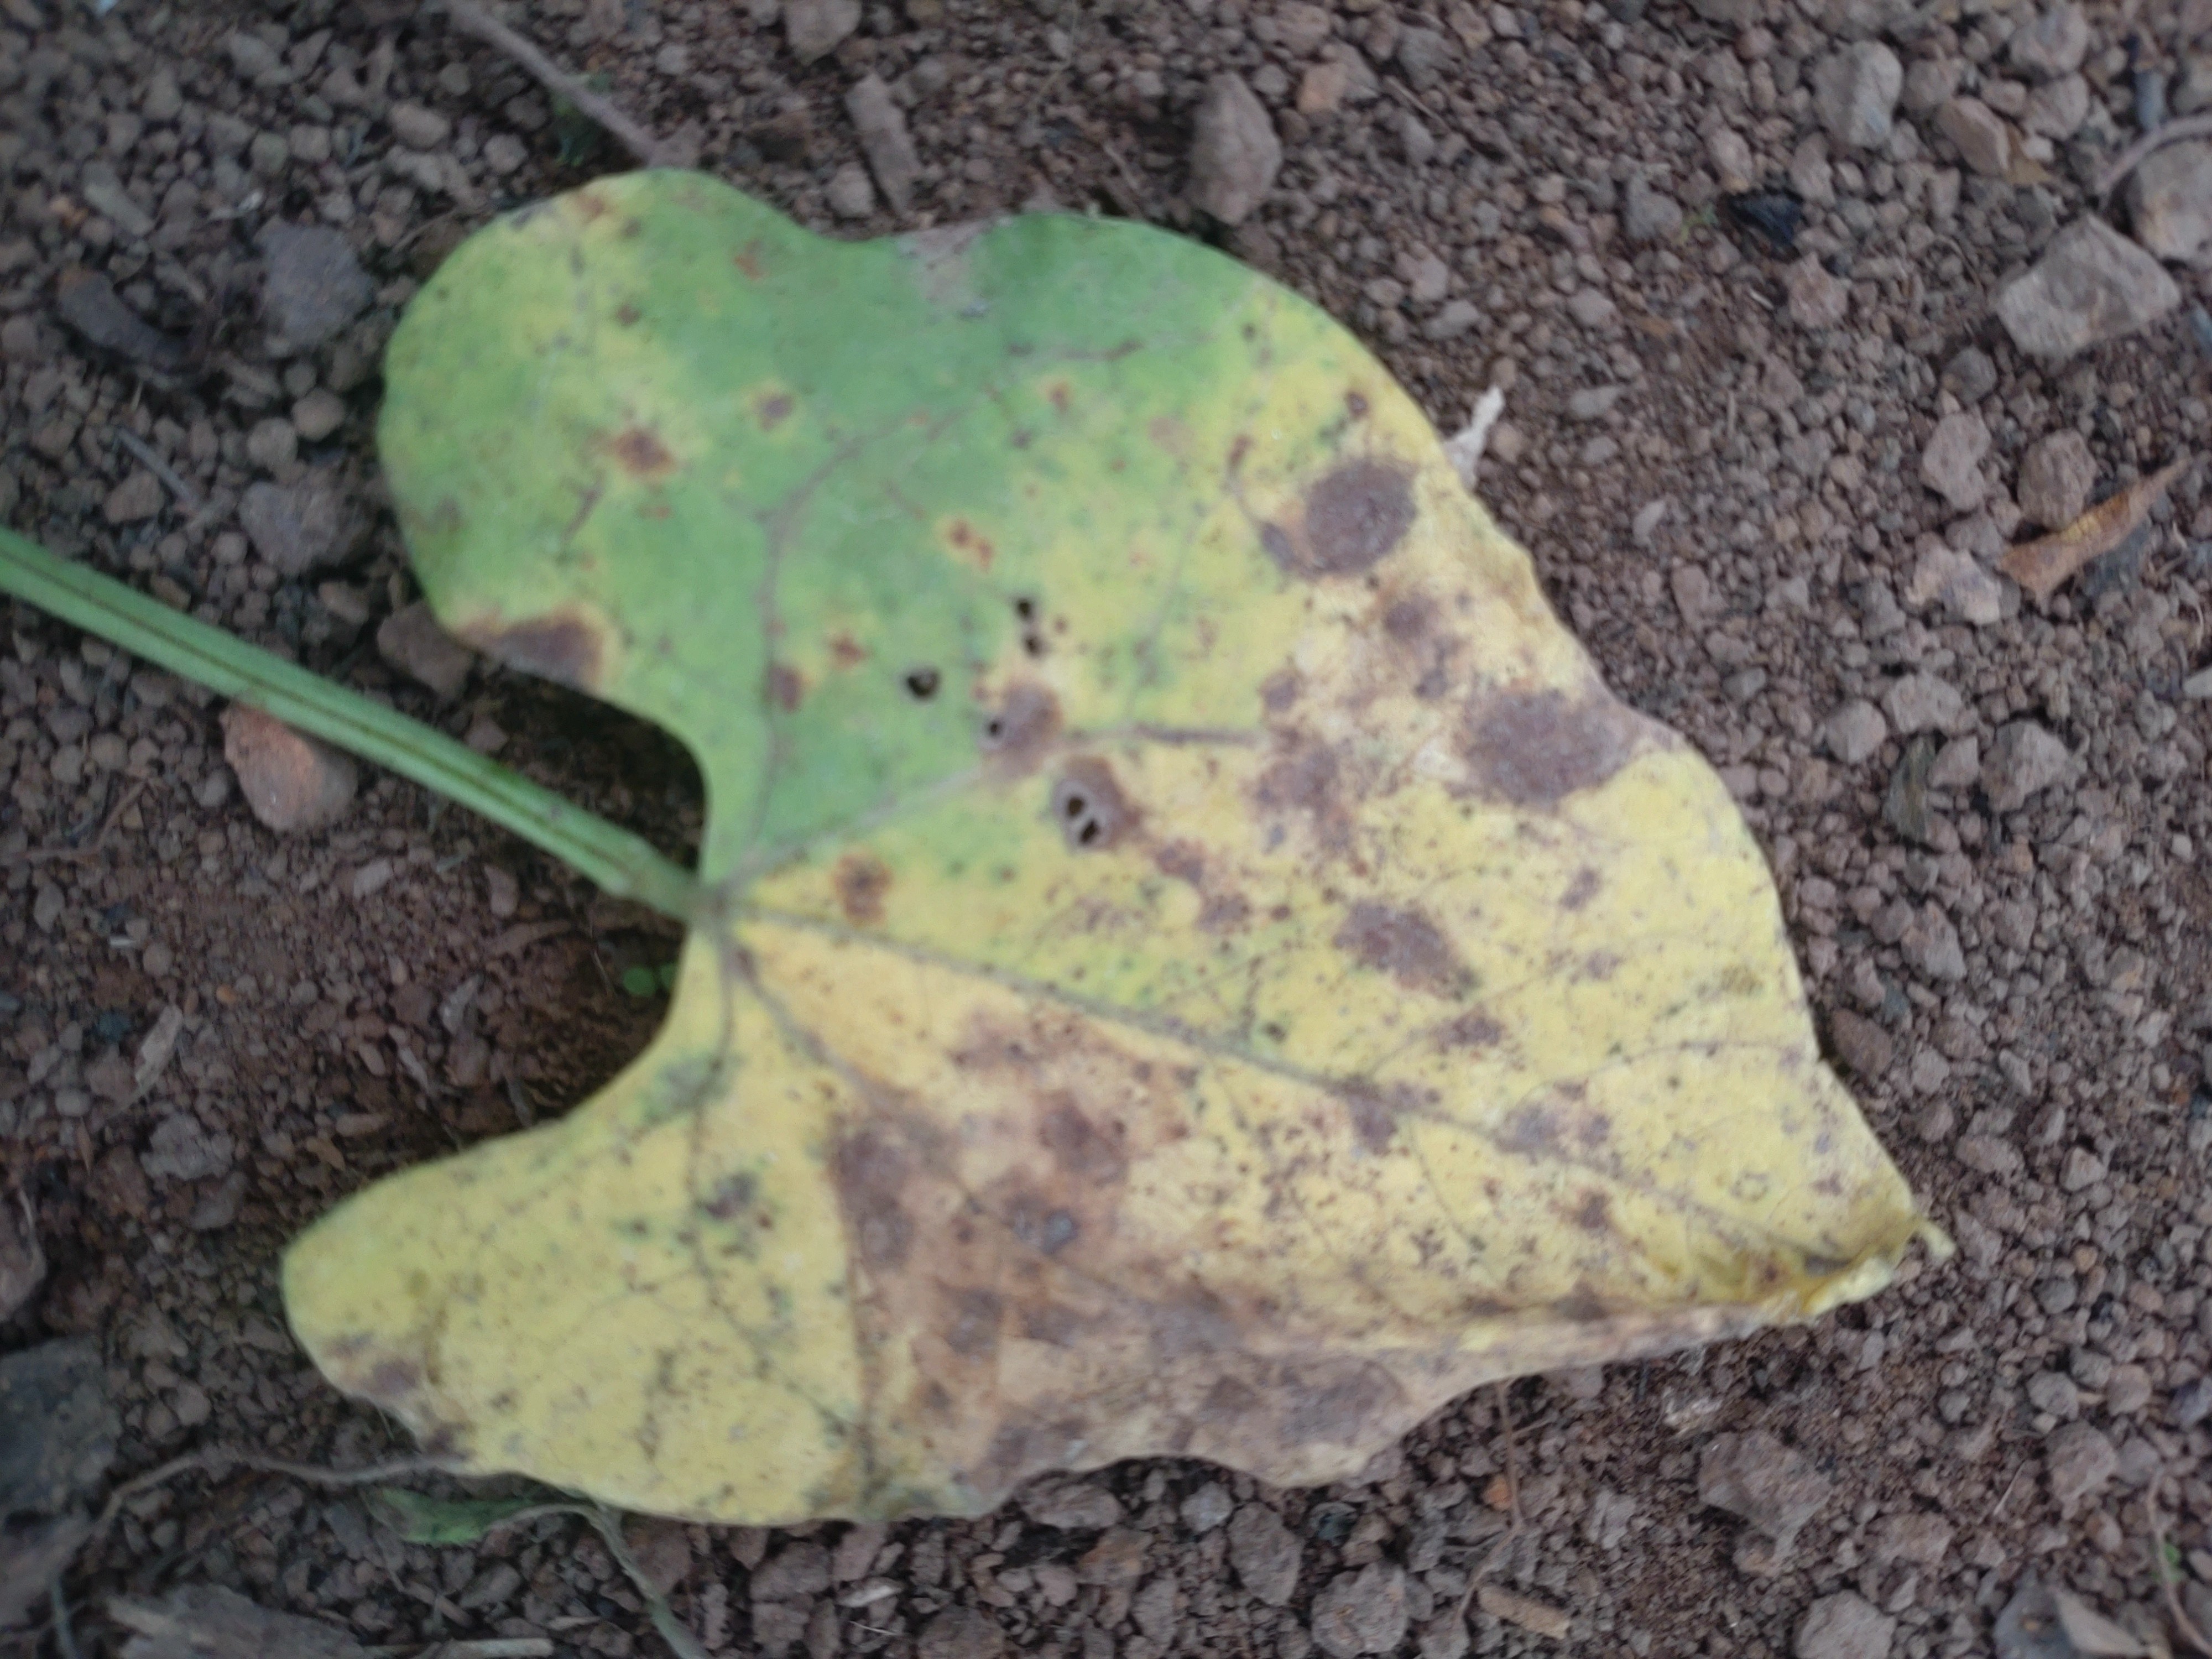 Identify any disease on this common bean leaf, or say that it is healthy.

anthracnose
